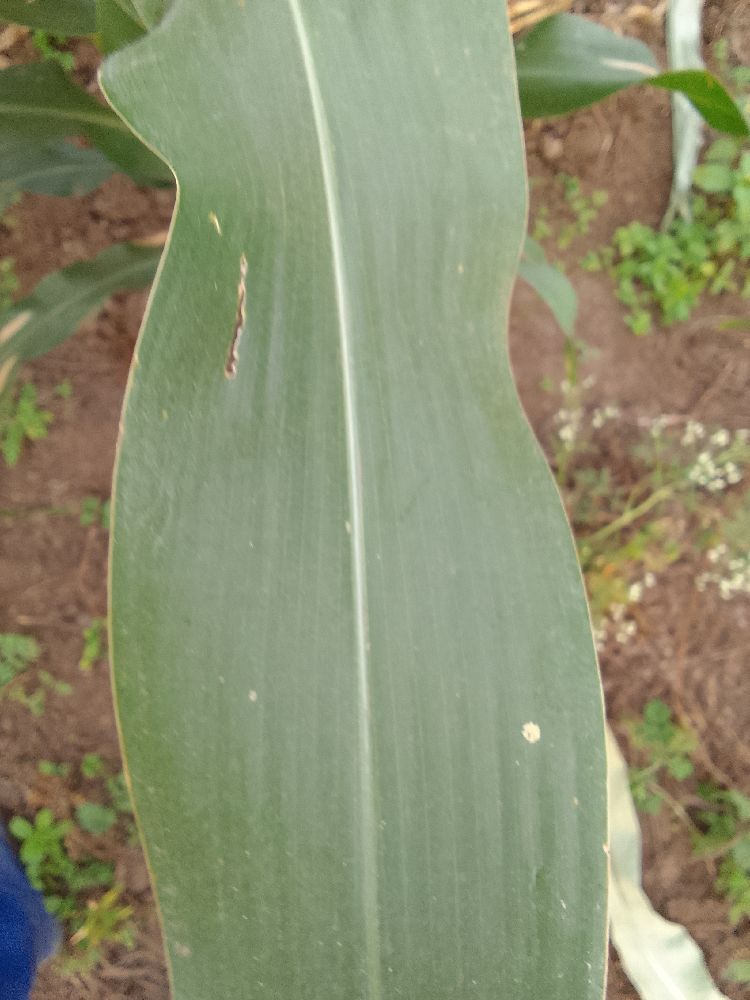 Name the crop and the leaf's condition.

maize, healthy
